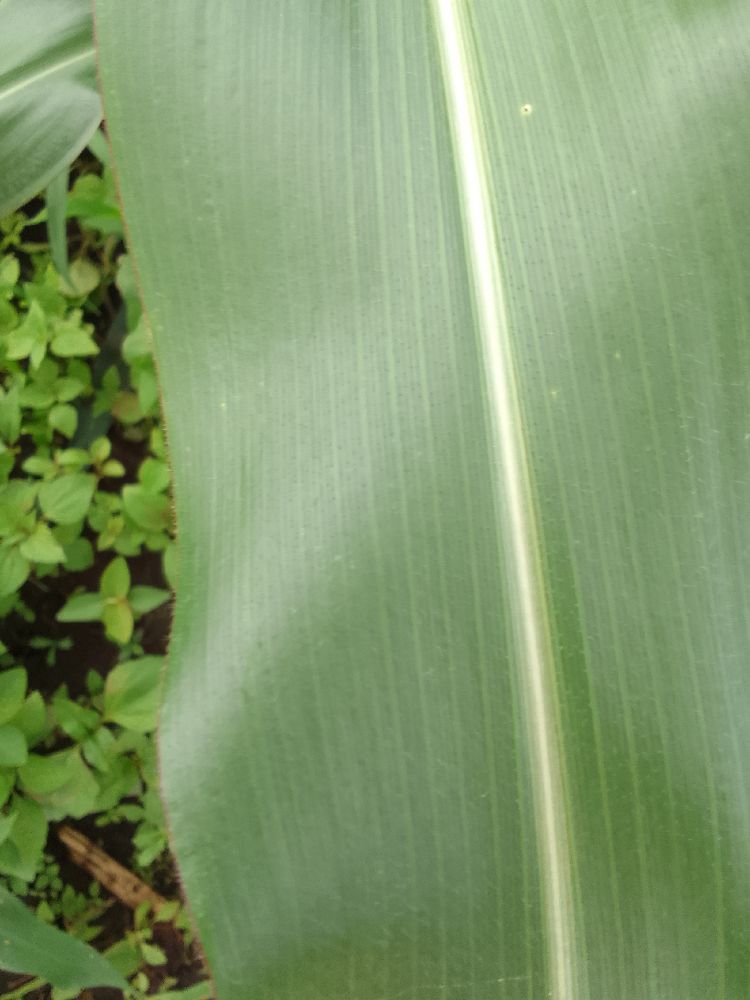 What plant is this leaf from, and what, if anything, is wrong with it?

maize, healthy
